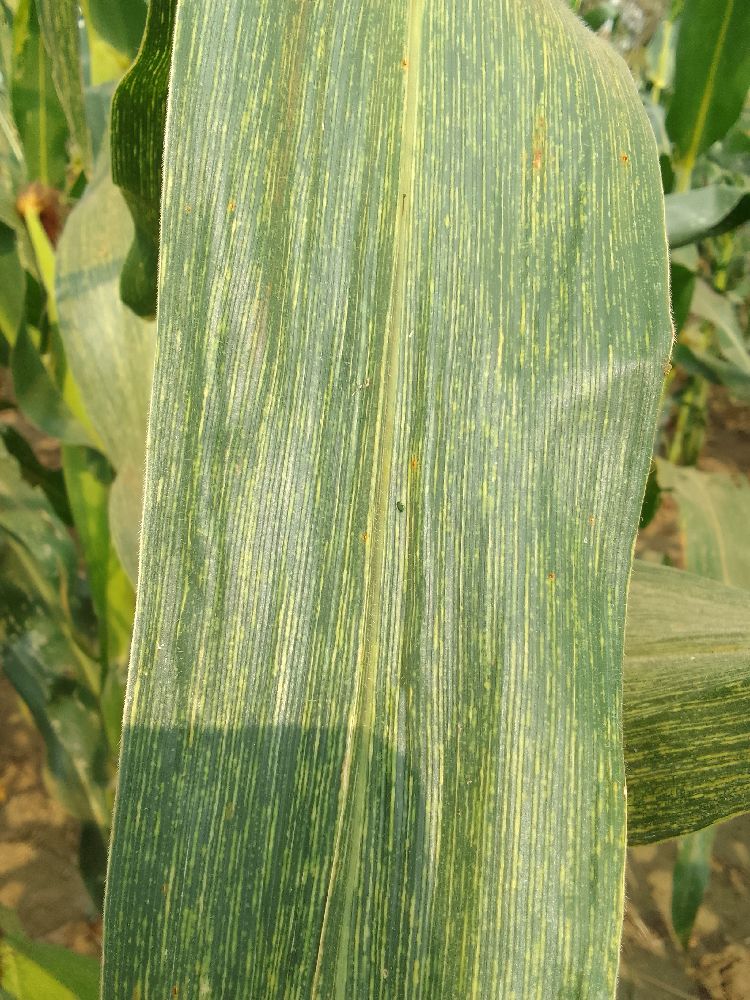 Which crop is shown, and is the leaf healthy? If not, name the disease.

maize, maize streak virus
